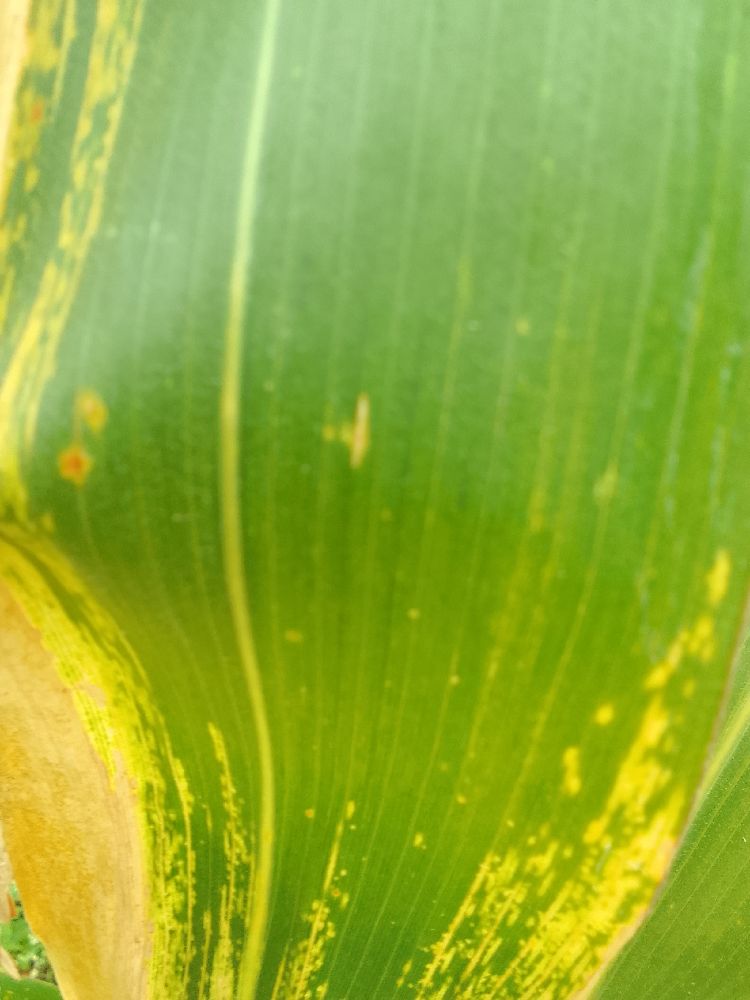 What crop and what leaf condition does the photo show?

maize, maize lethal necrosis
